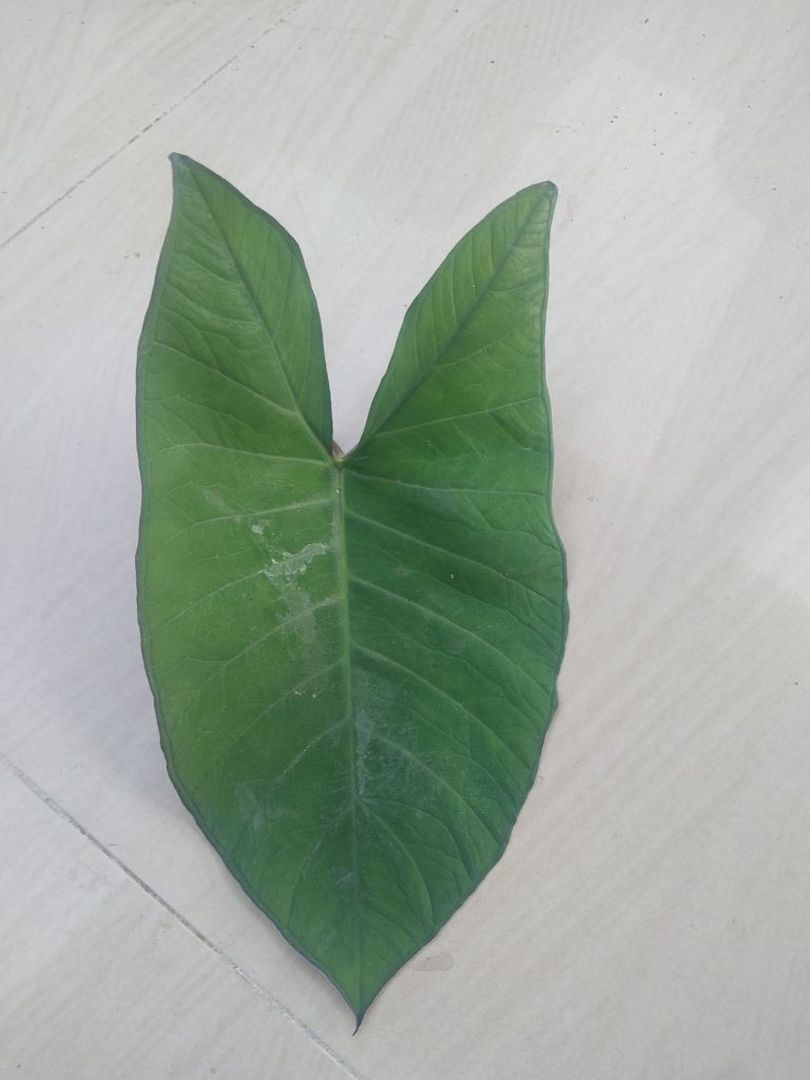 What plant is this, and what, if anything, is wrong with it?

taro, healthy
